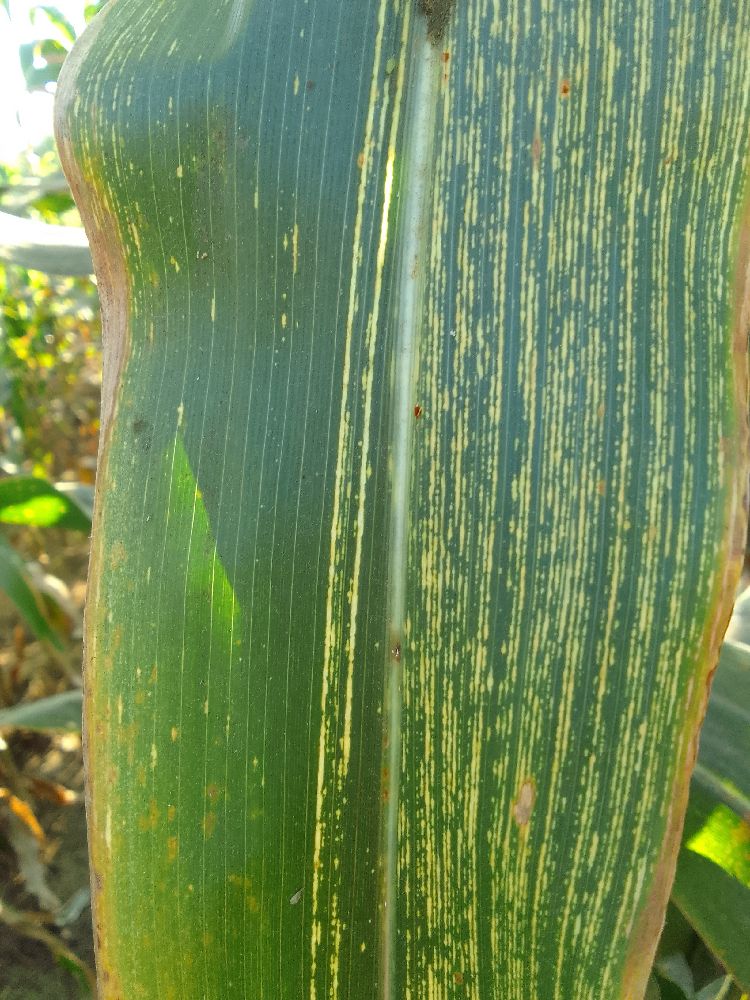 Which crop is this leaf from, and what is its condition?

maize, maize streak virus
